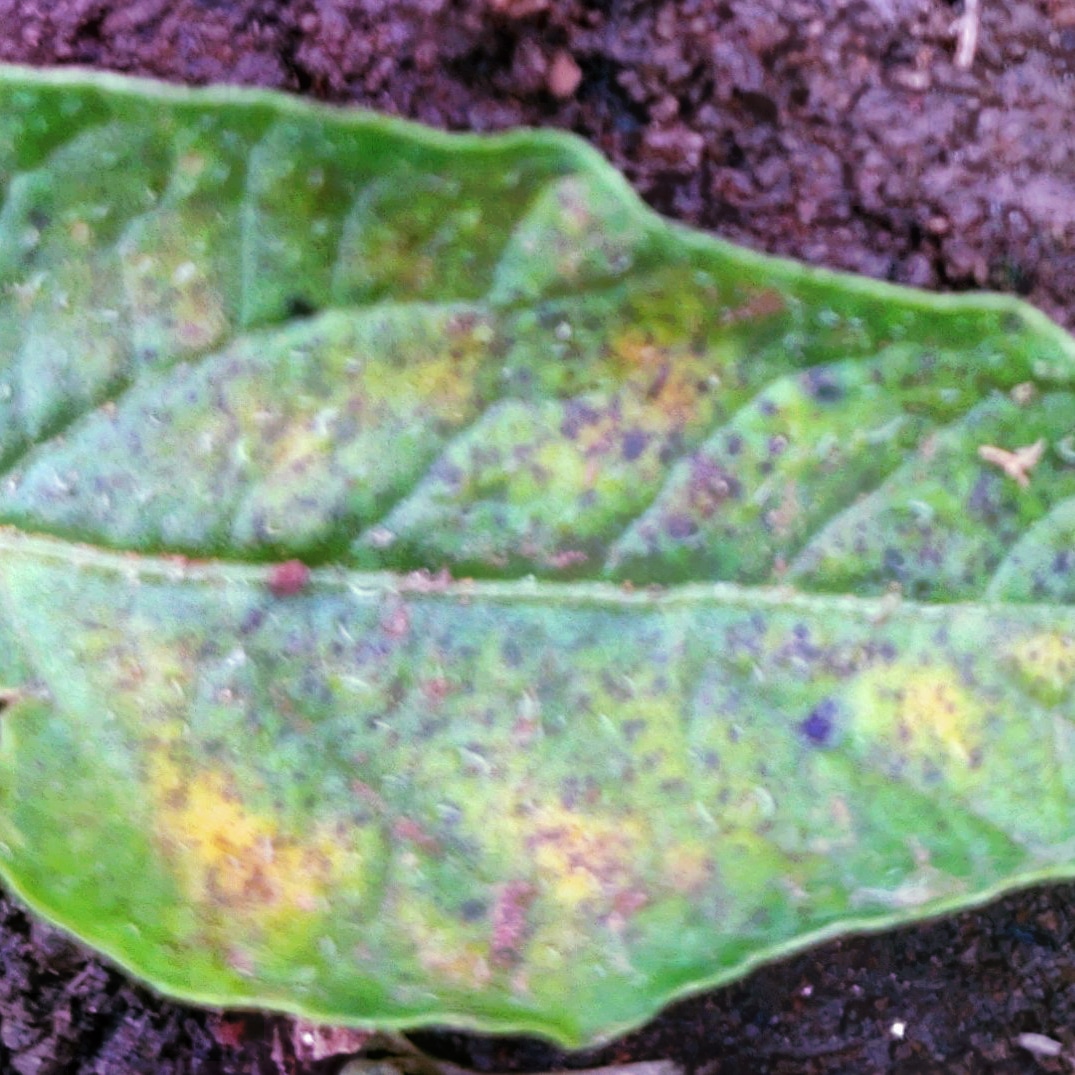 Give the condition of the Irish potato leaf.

late blight
